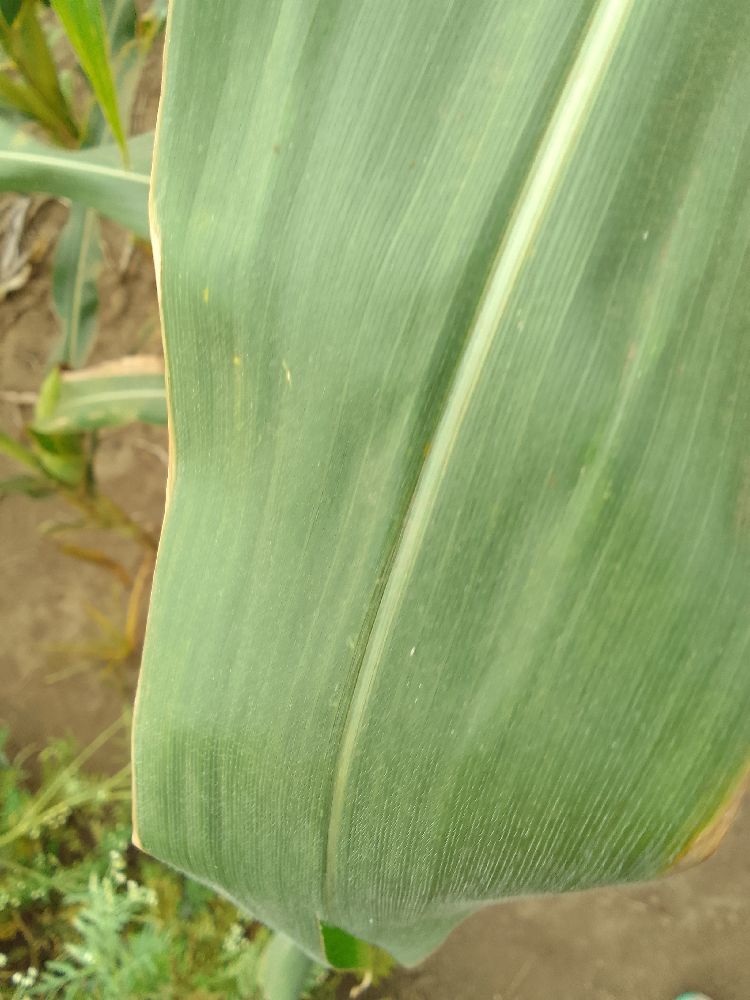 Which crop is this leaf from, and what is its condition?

maize, healthy
